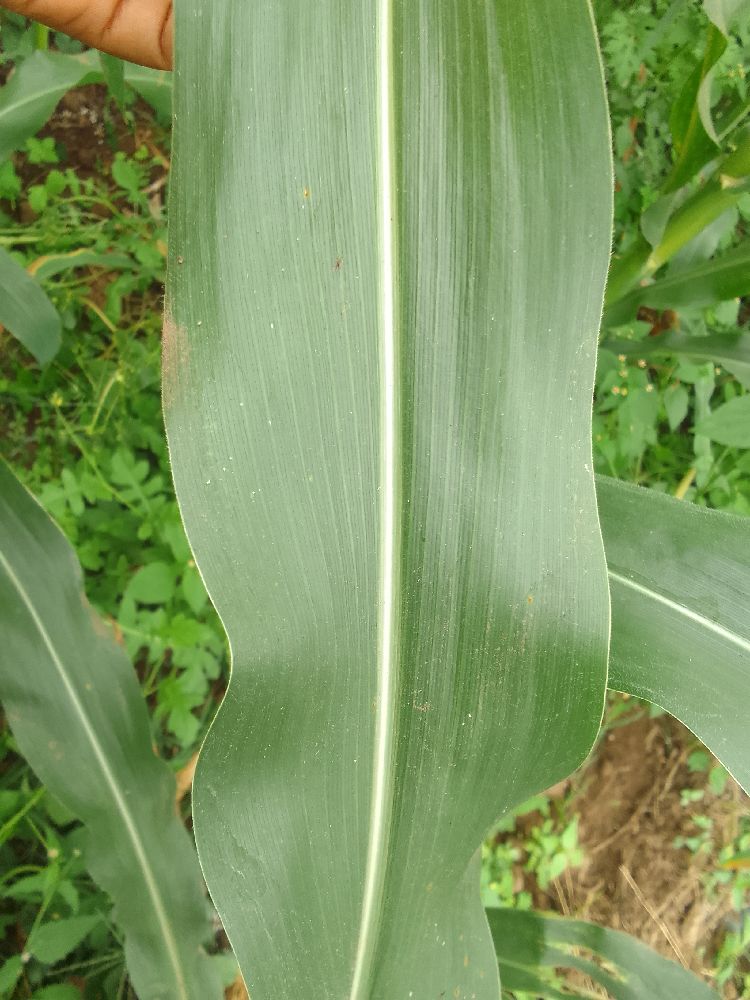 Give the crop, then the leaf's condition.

maize, healthy
